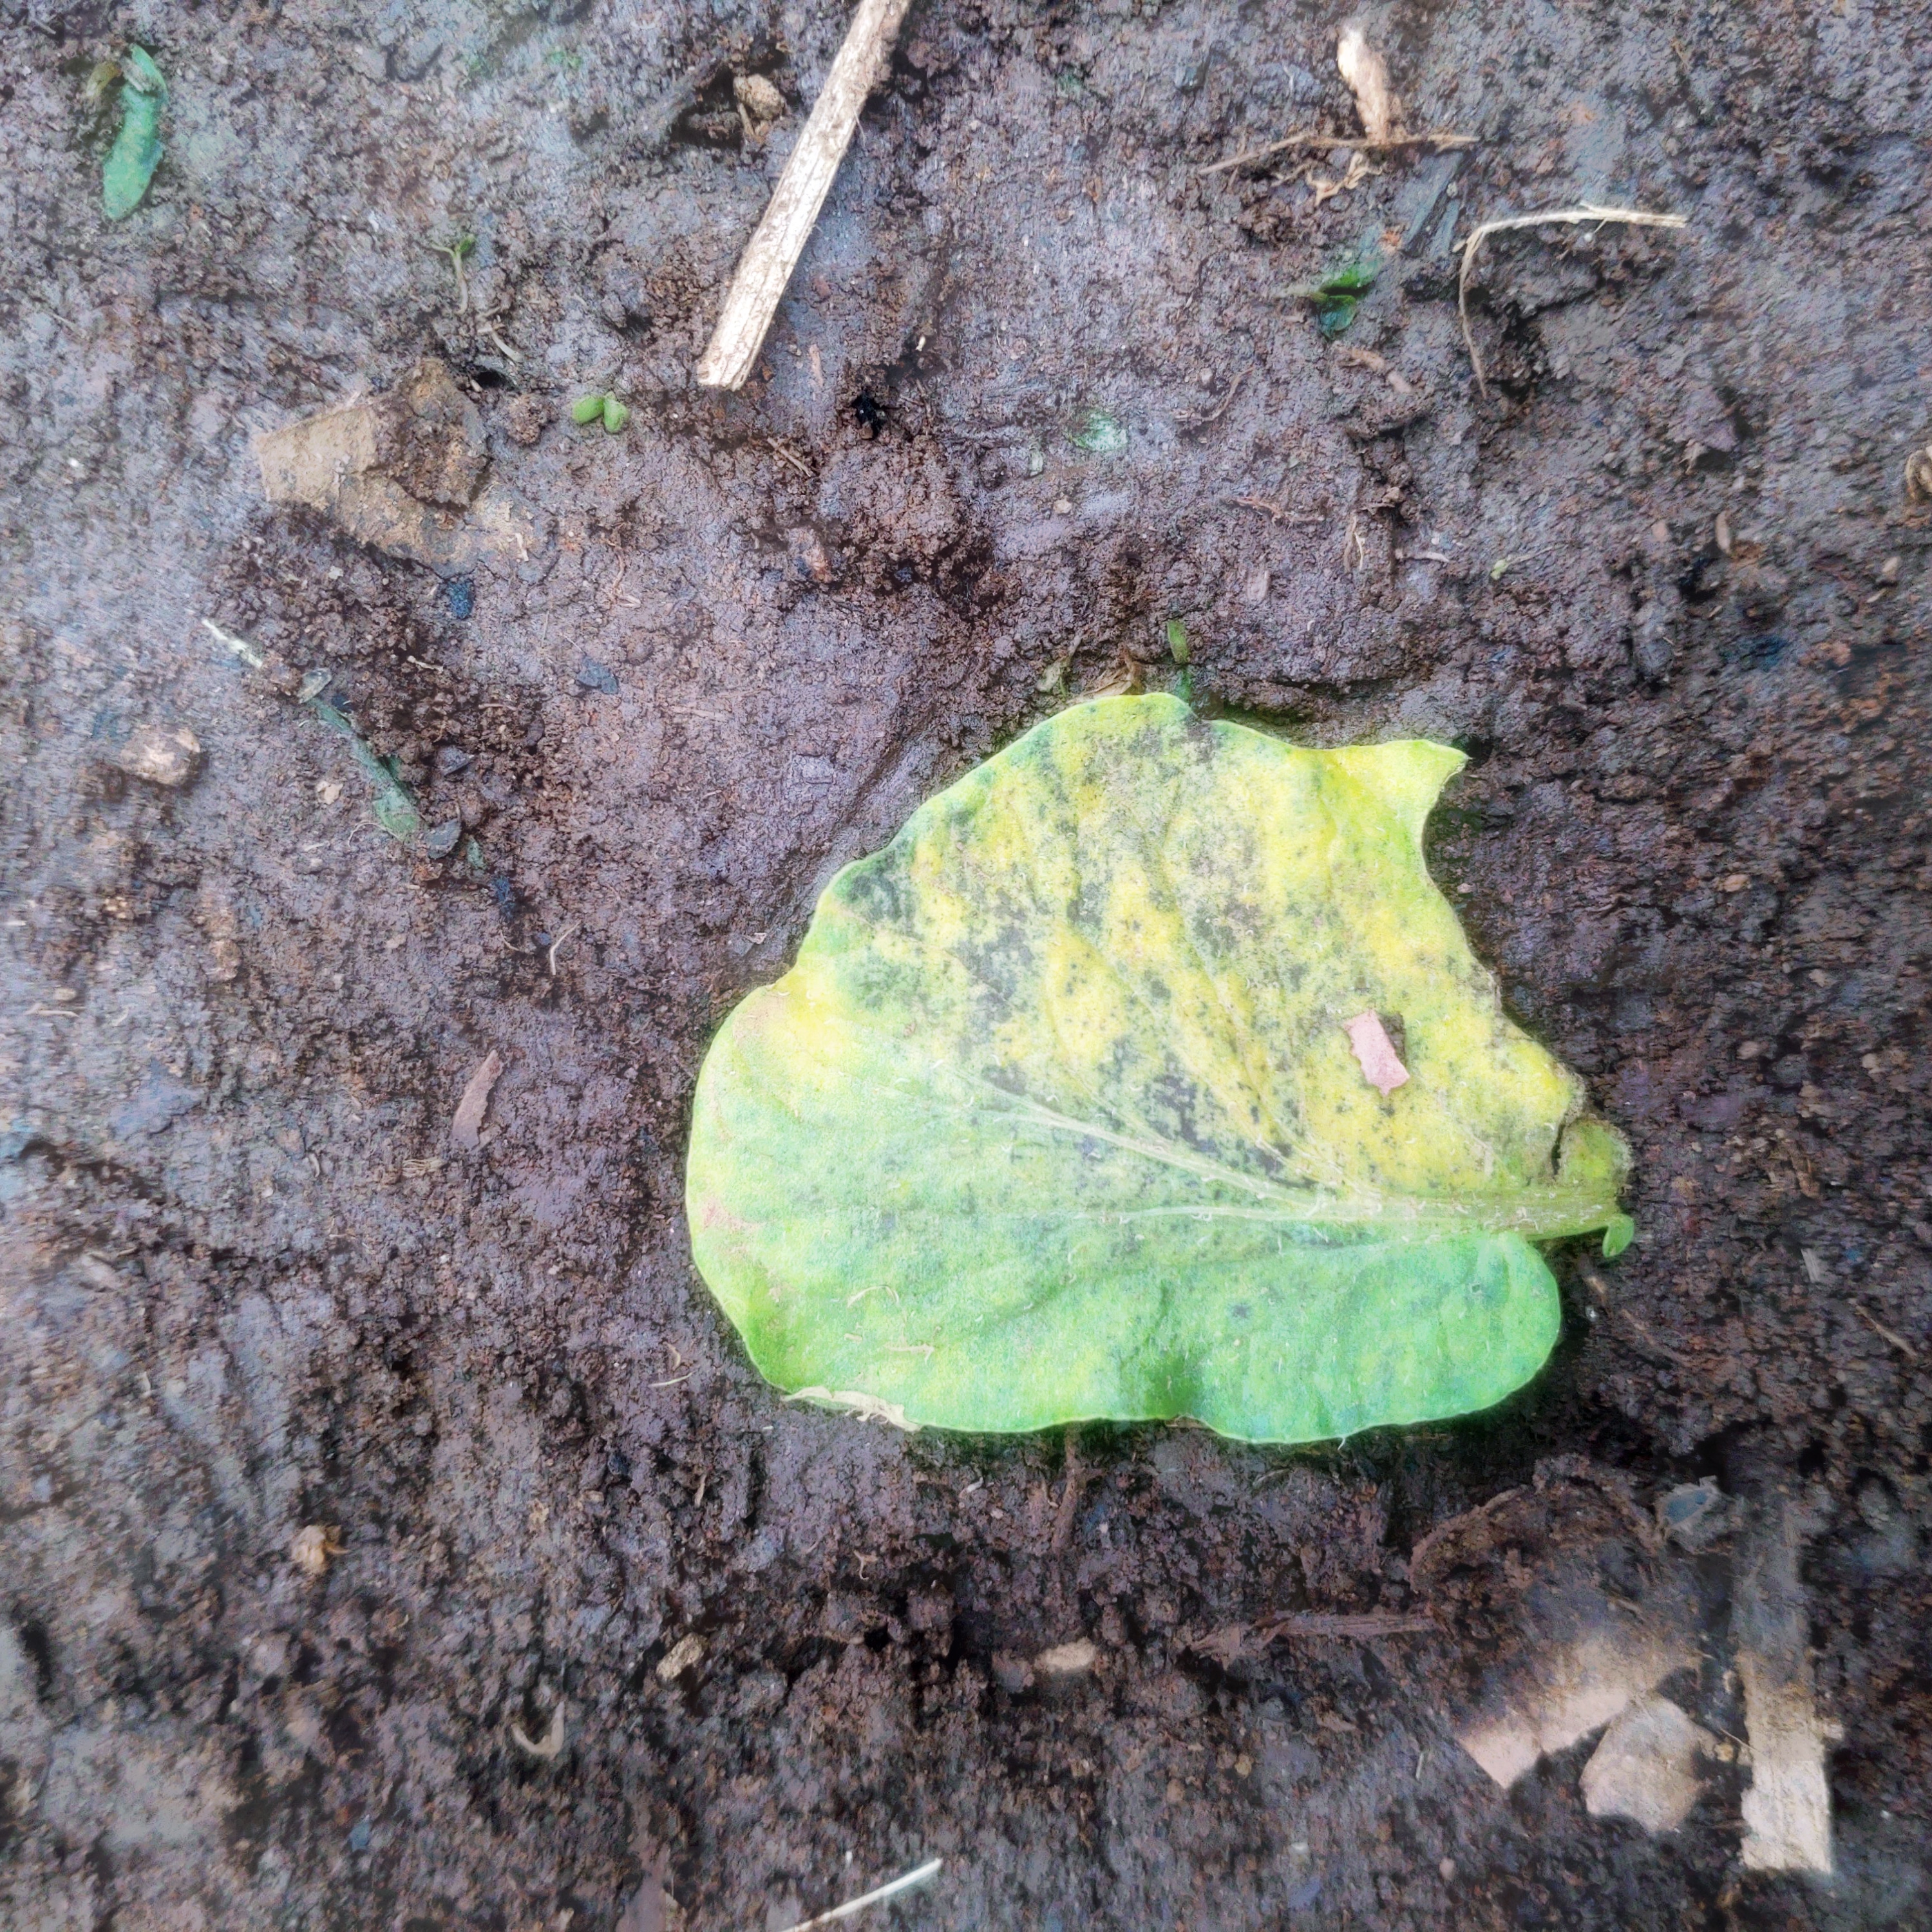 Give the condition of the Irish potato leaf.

late blight
